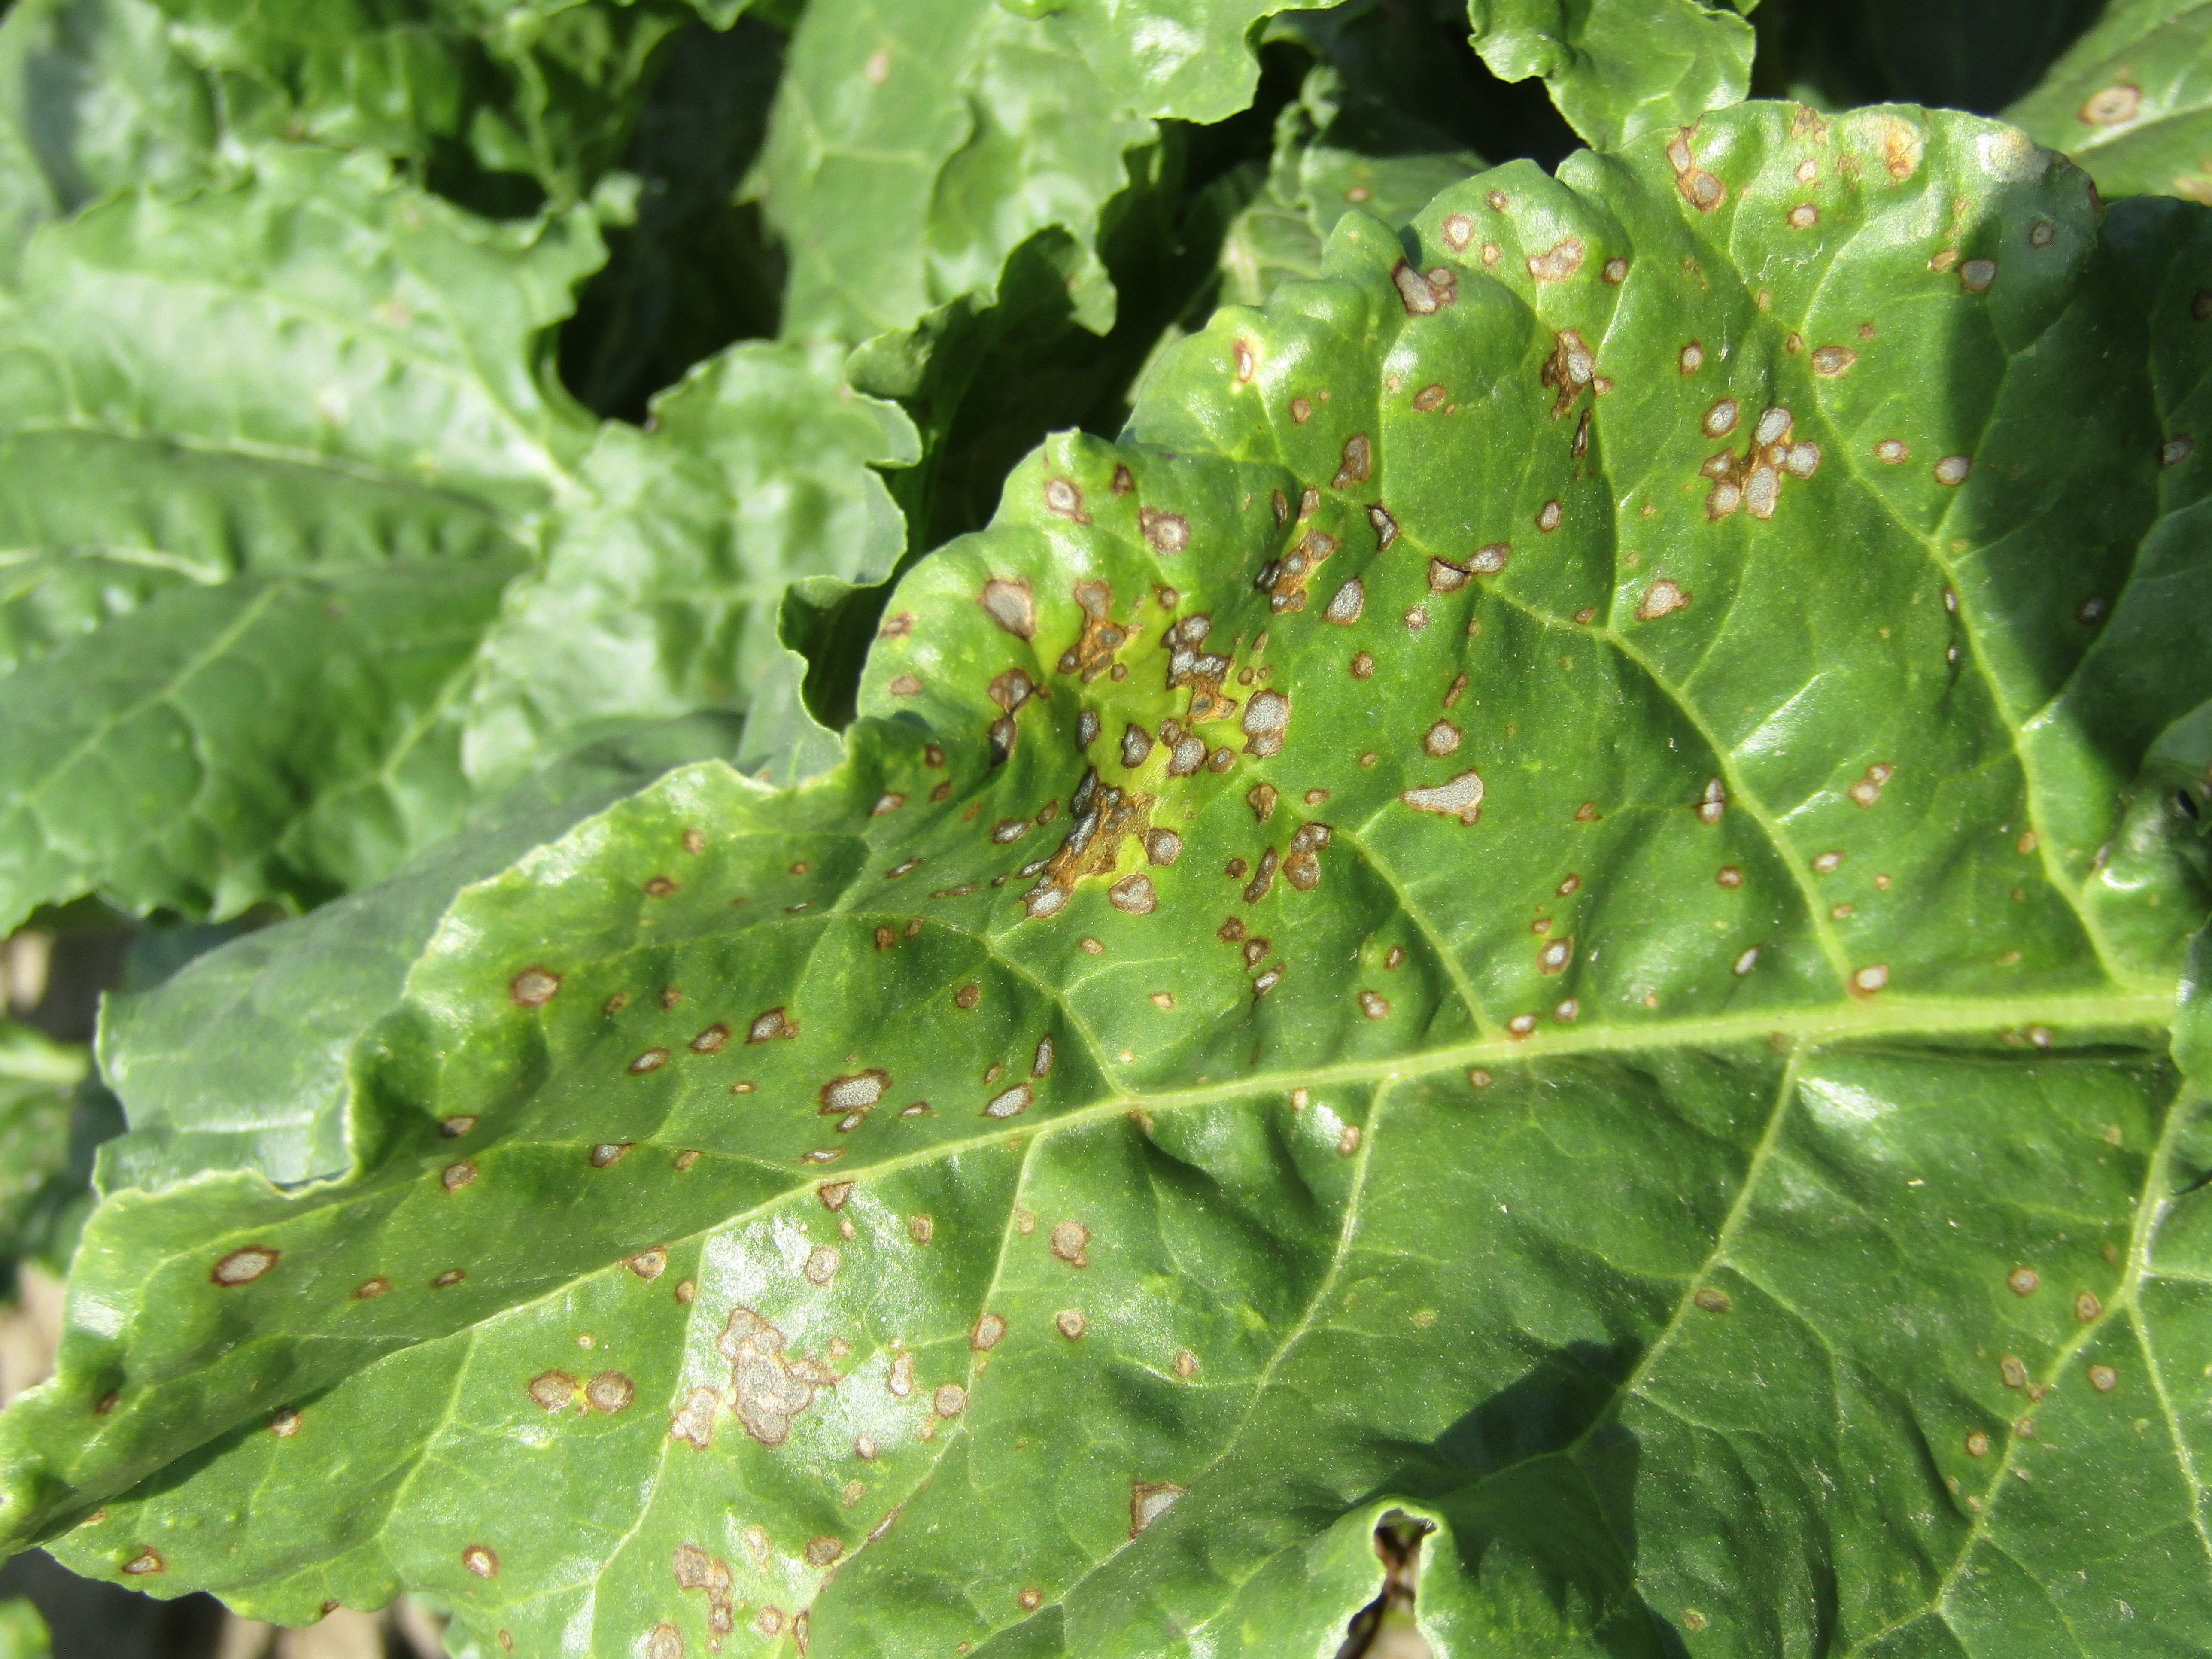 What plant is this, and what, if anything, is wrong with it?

beet, cercospora
